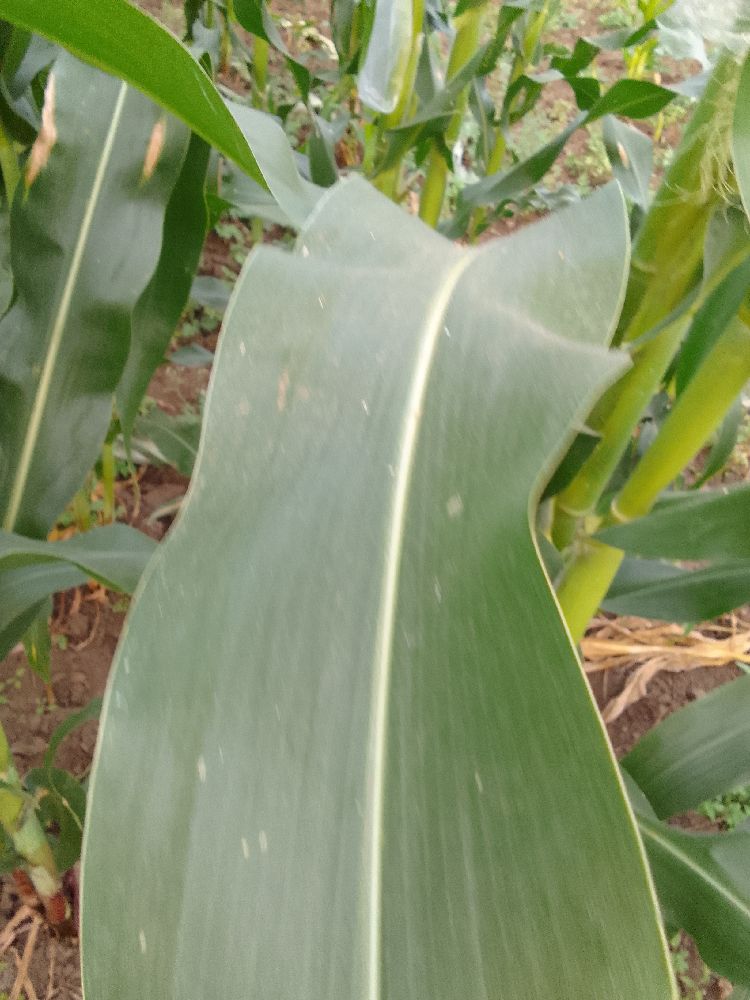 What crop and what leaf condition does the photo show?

maize, healthy
